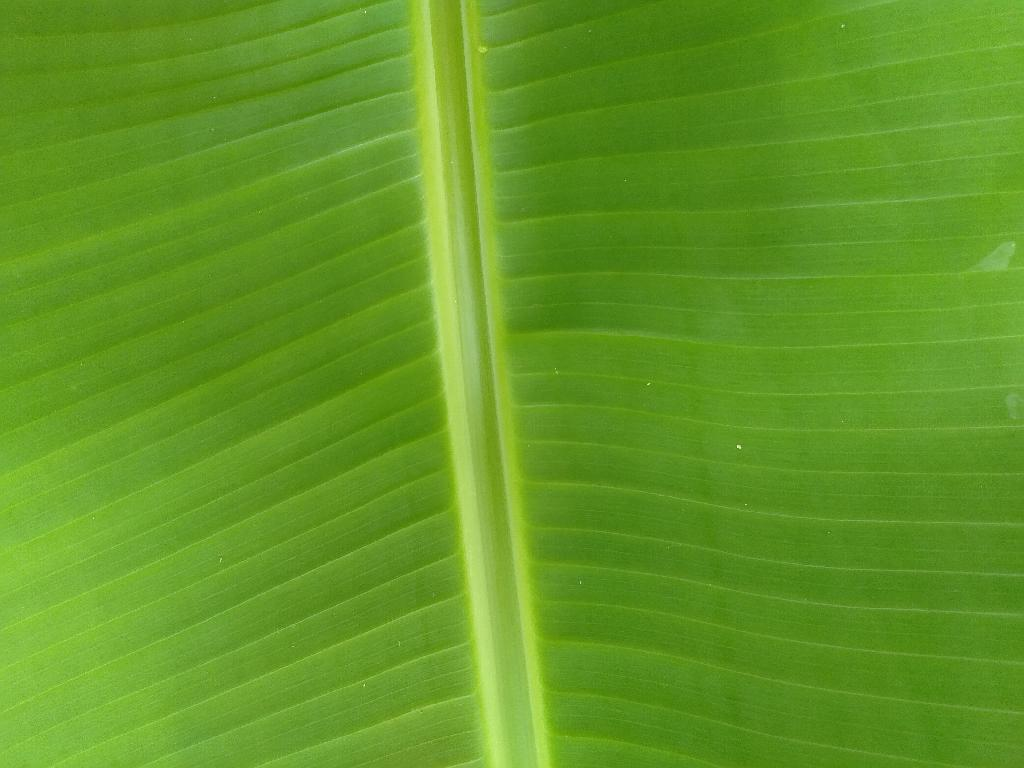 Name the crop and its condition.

banana, healthy
